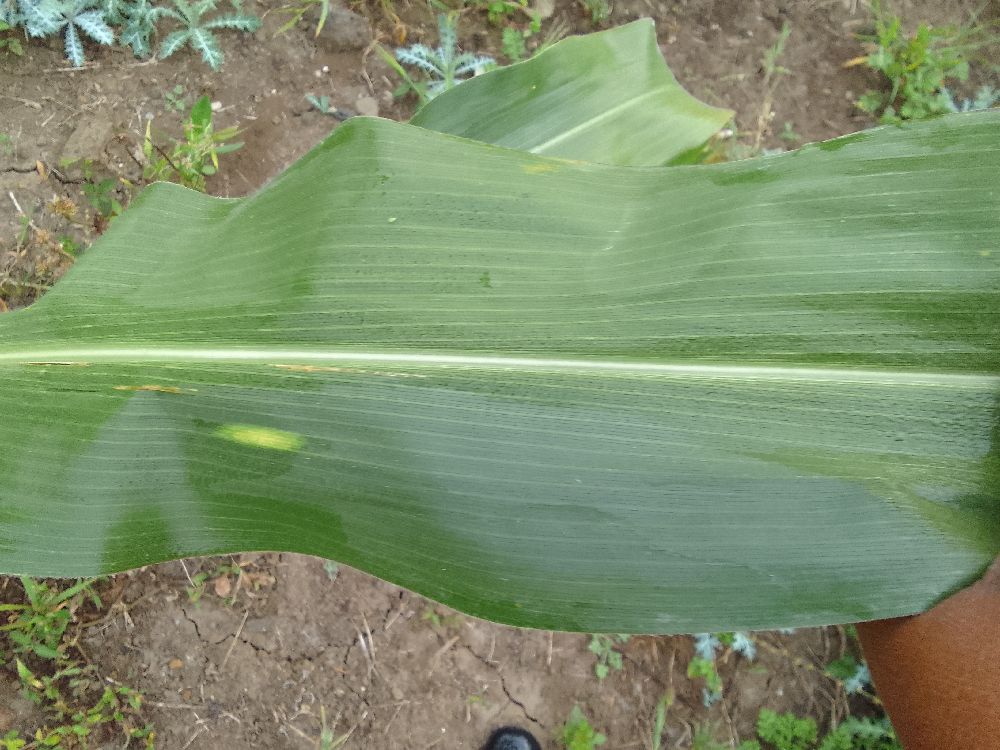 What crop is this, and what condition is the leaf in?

maize, healthy
